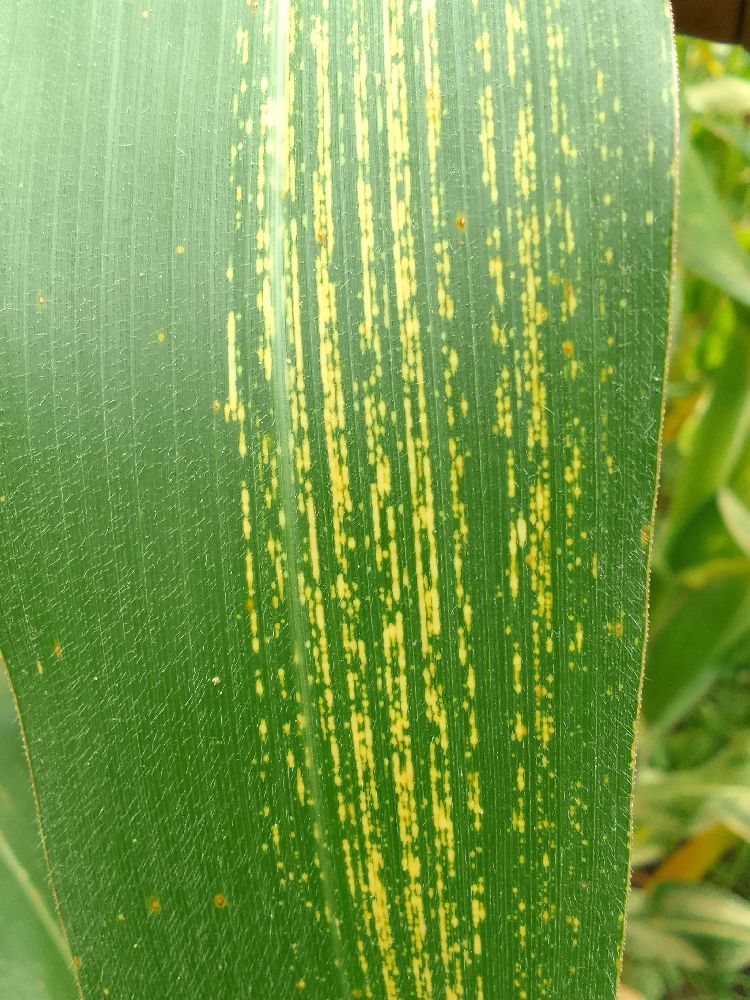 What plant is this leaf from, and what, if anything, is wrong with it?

maize, maize streak virus
